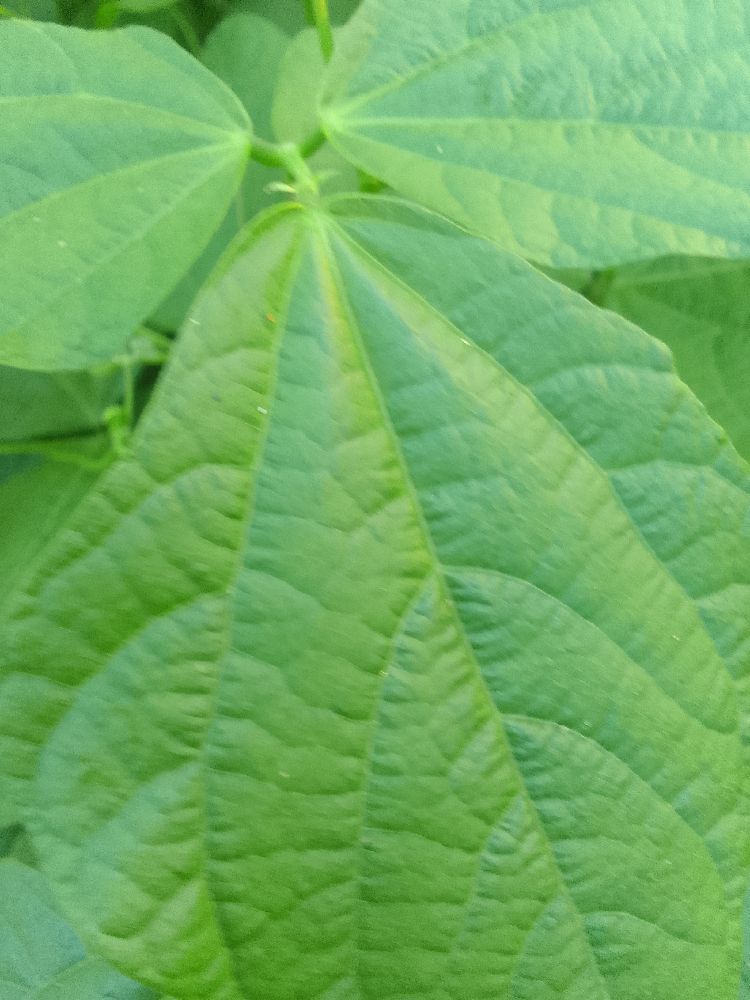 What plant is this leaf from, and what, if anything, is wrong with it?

common bean, healthy
